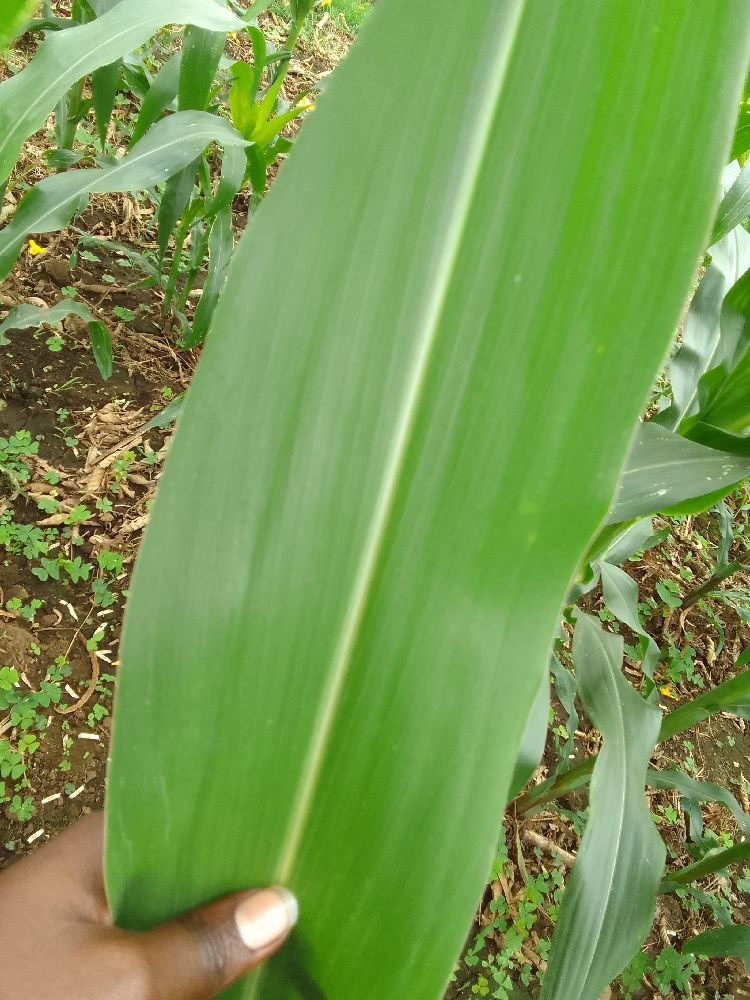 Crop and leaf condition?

maize, healthy
